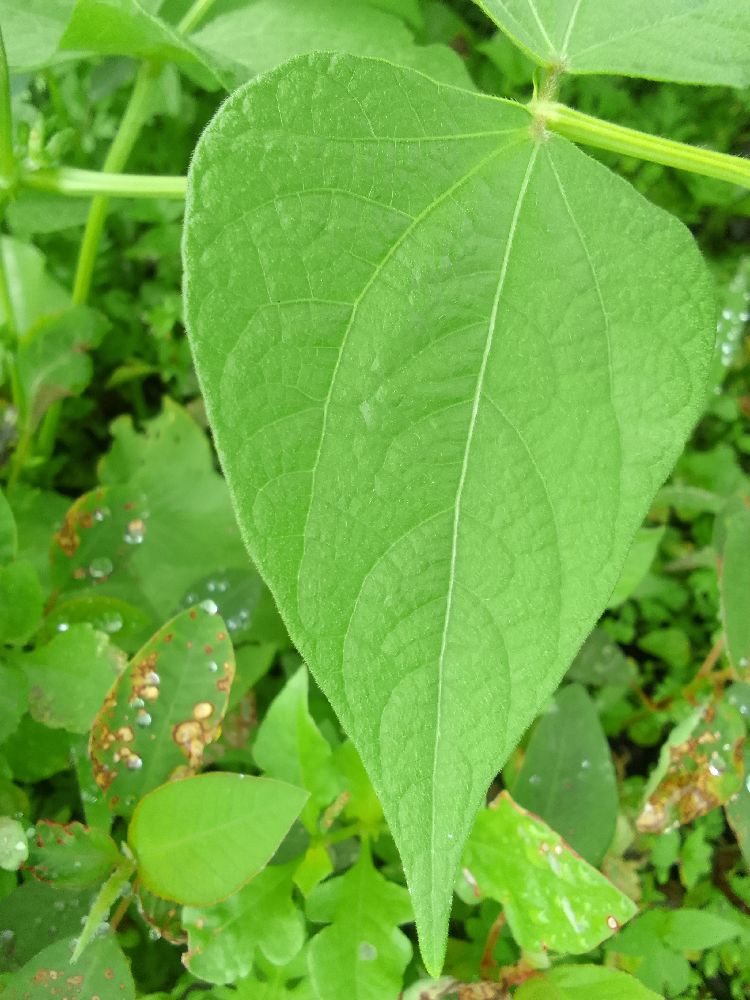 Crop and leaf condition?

common bean, healthy
